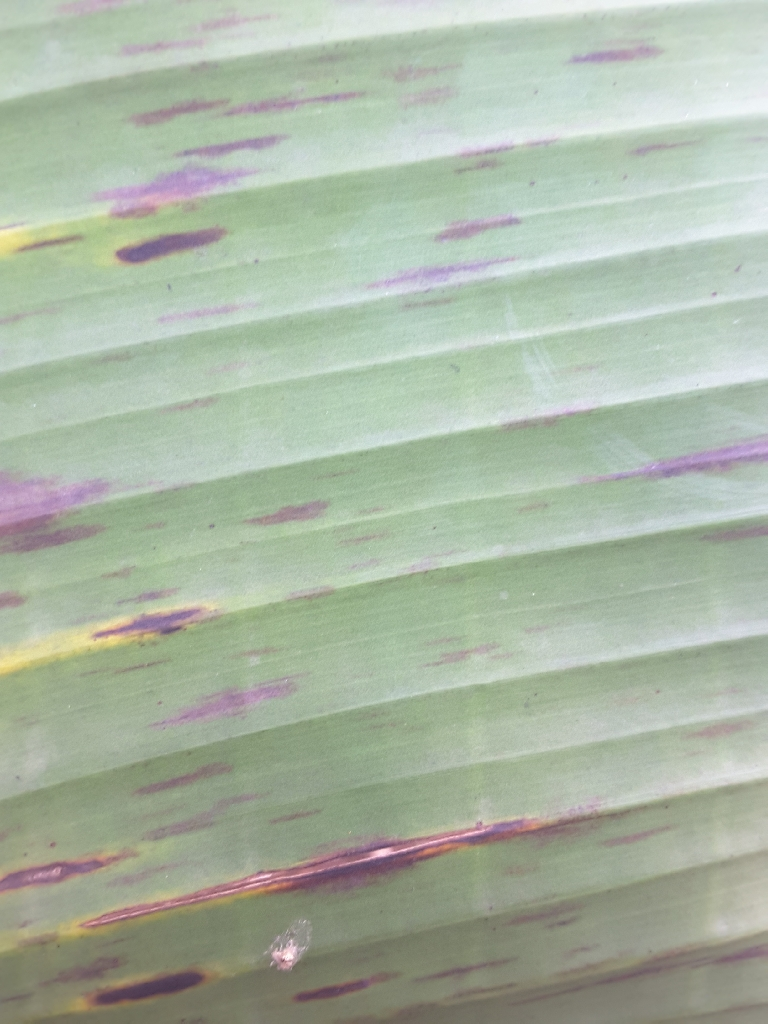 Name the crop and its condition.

banana, black sigatoka
